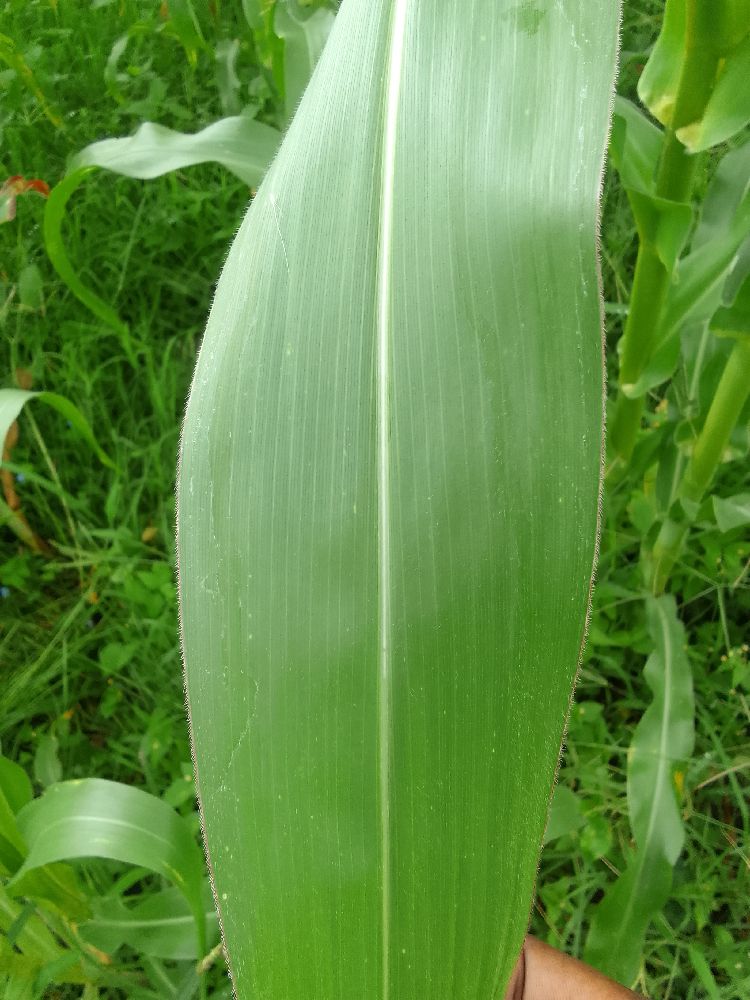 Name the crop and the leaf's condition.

maize, healthy
